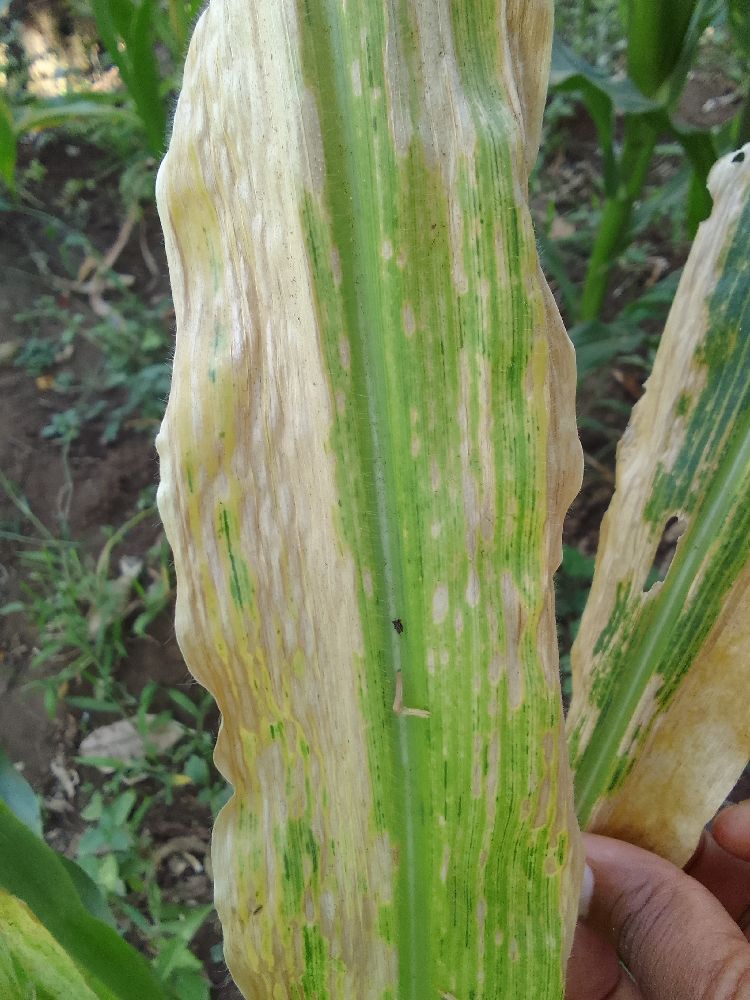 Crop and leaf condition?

maize, maize lethal necrosis
